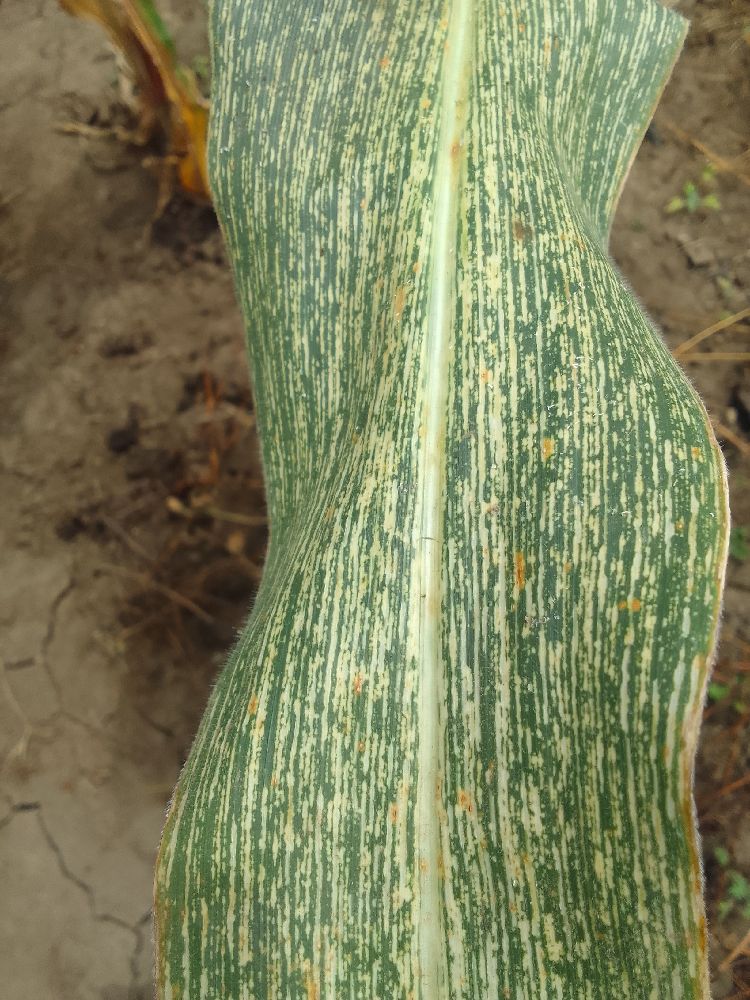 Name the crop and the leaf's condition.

maize, maize streak virus
